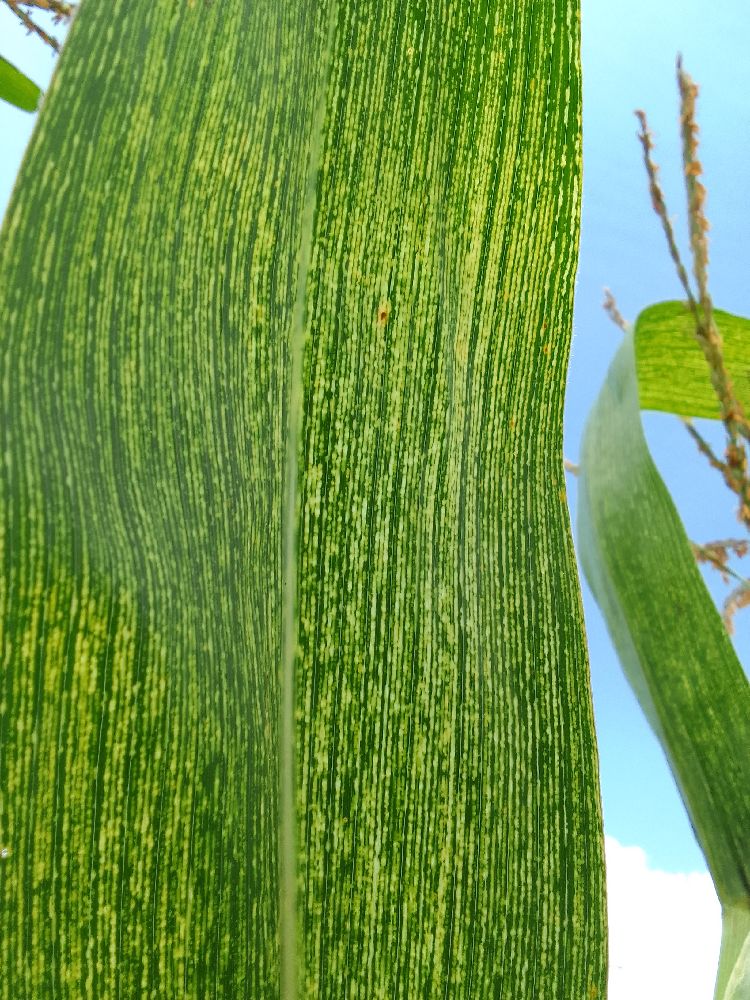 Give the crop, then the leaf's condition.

maize, maize streak virus
